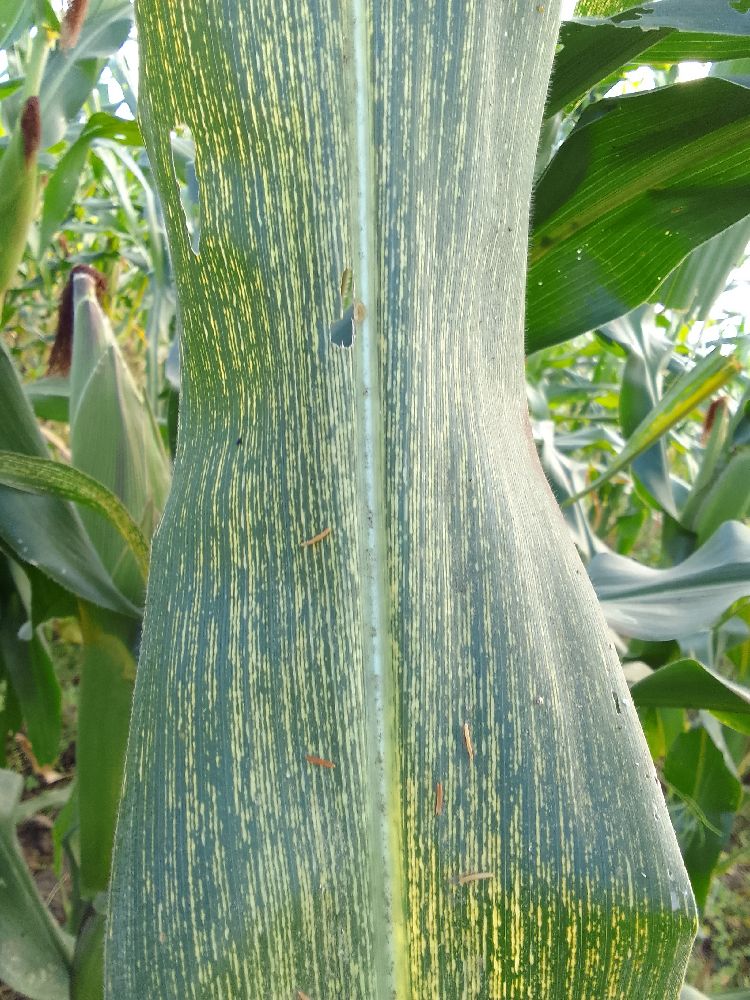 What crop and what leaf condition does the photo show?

maize, maize streak virus
